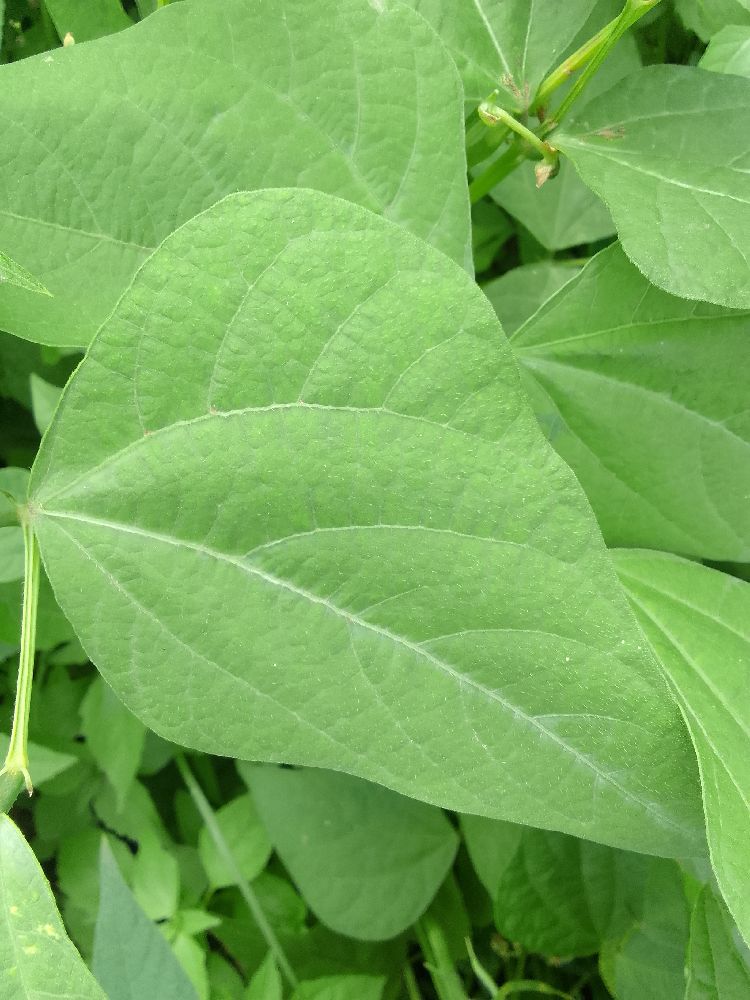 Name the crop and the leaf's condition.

common bean, healthy
